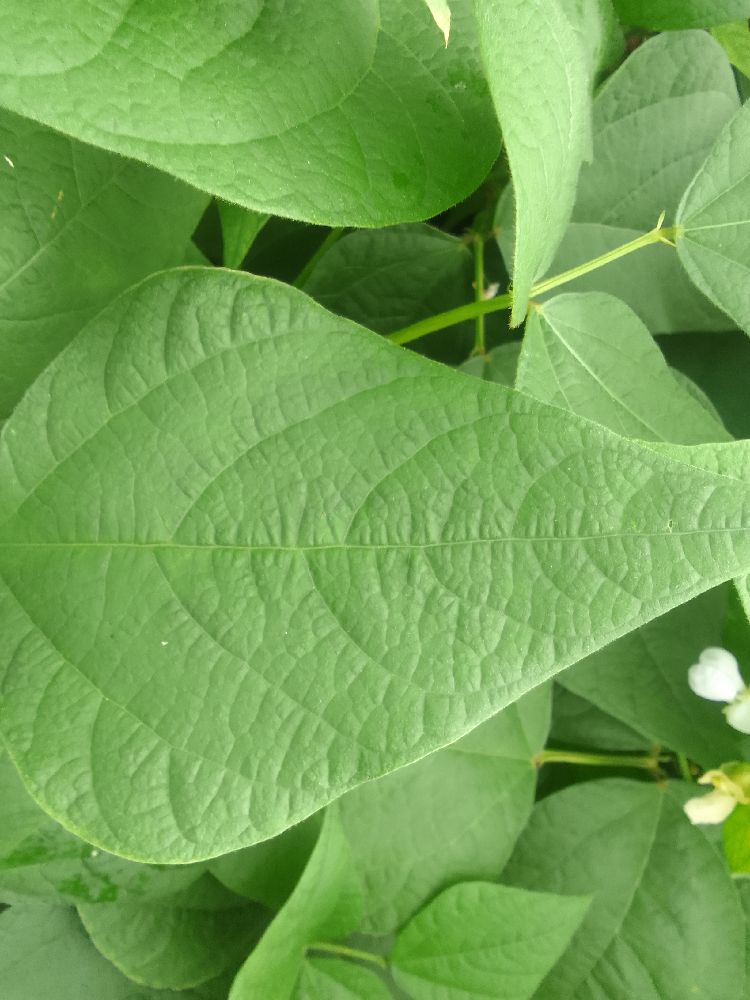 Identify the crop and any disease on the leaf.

common bean, healthy
